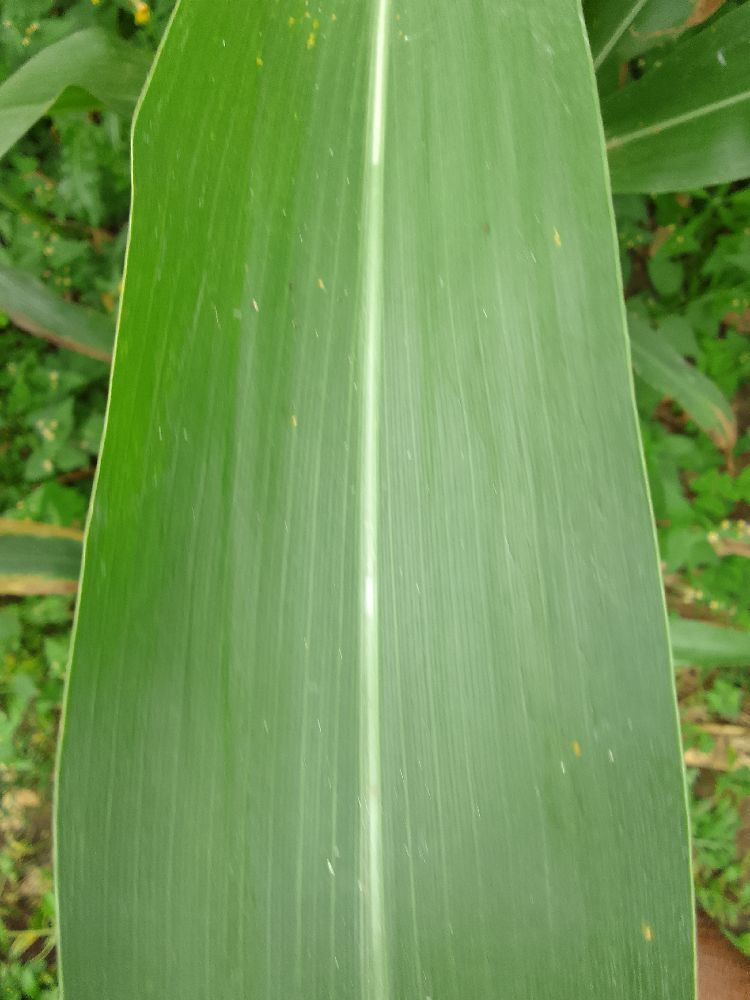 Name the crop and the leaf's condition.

maize, healthy
